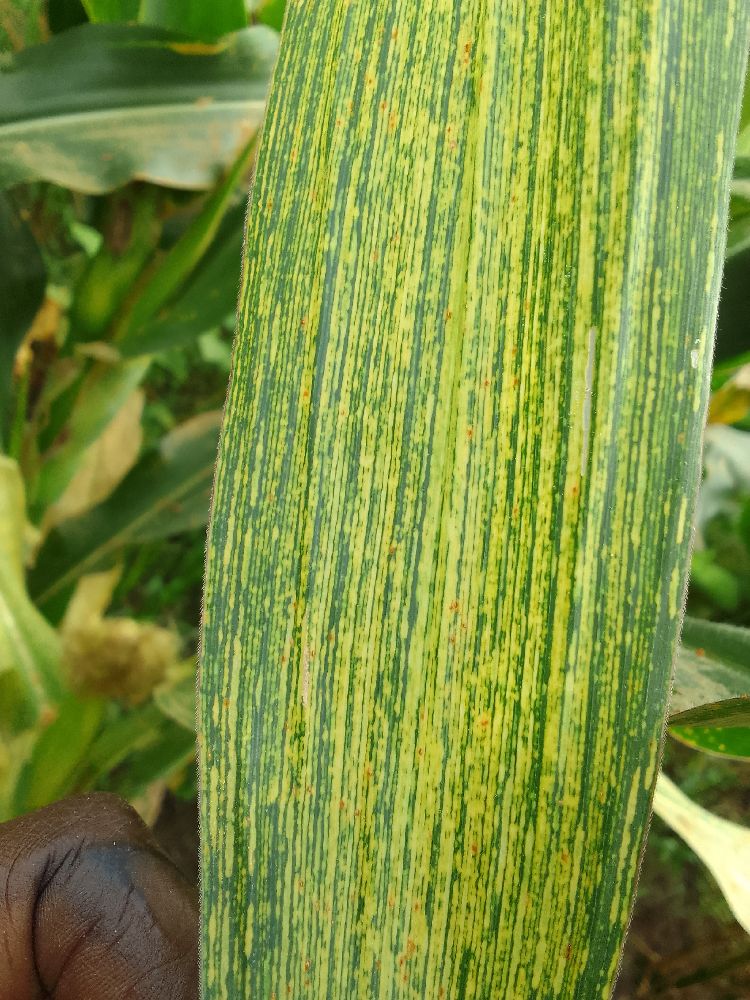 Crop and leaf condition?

maize, maize streak virus
